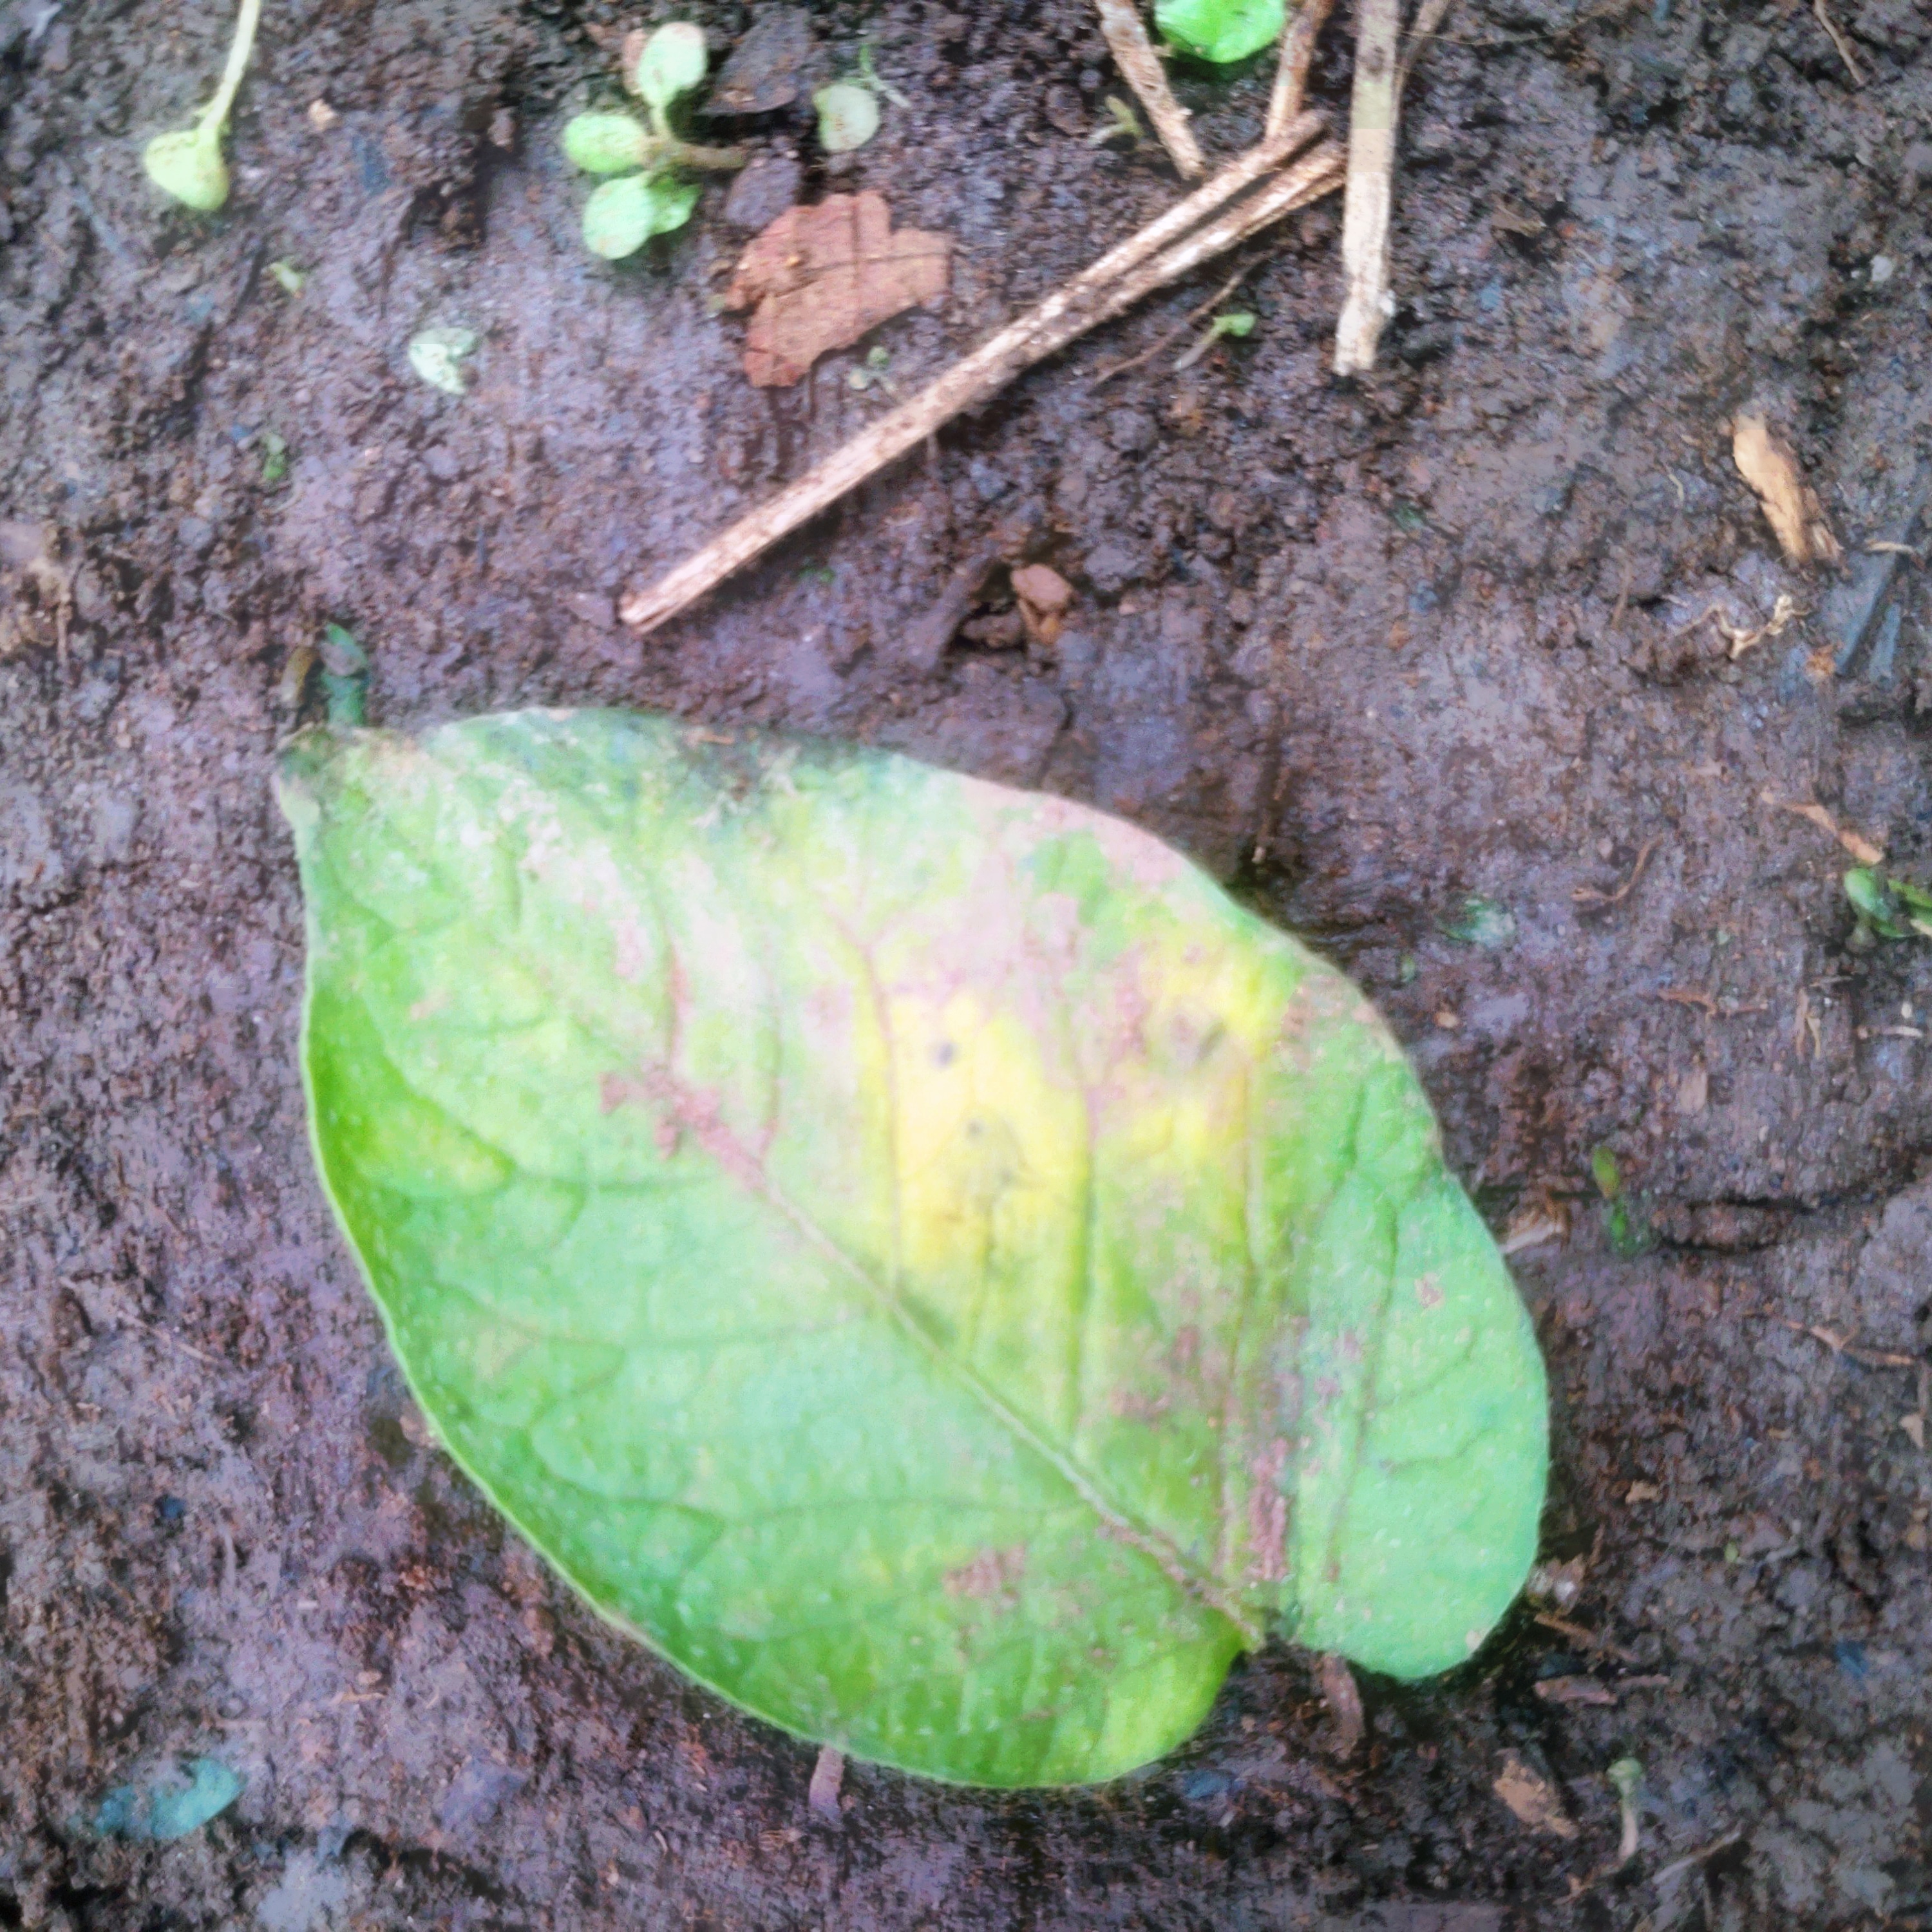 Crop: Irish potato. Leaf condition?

late blight
